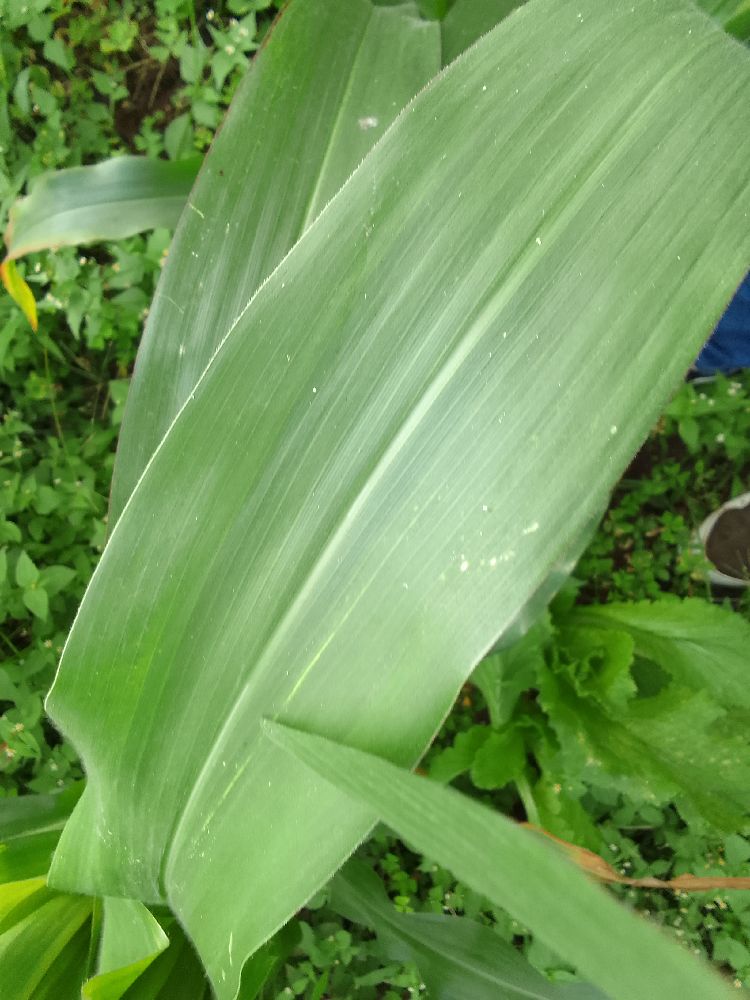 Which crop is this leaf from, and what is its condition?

maize, healthy
